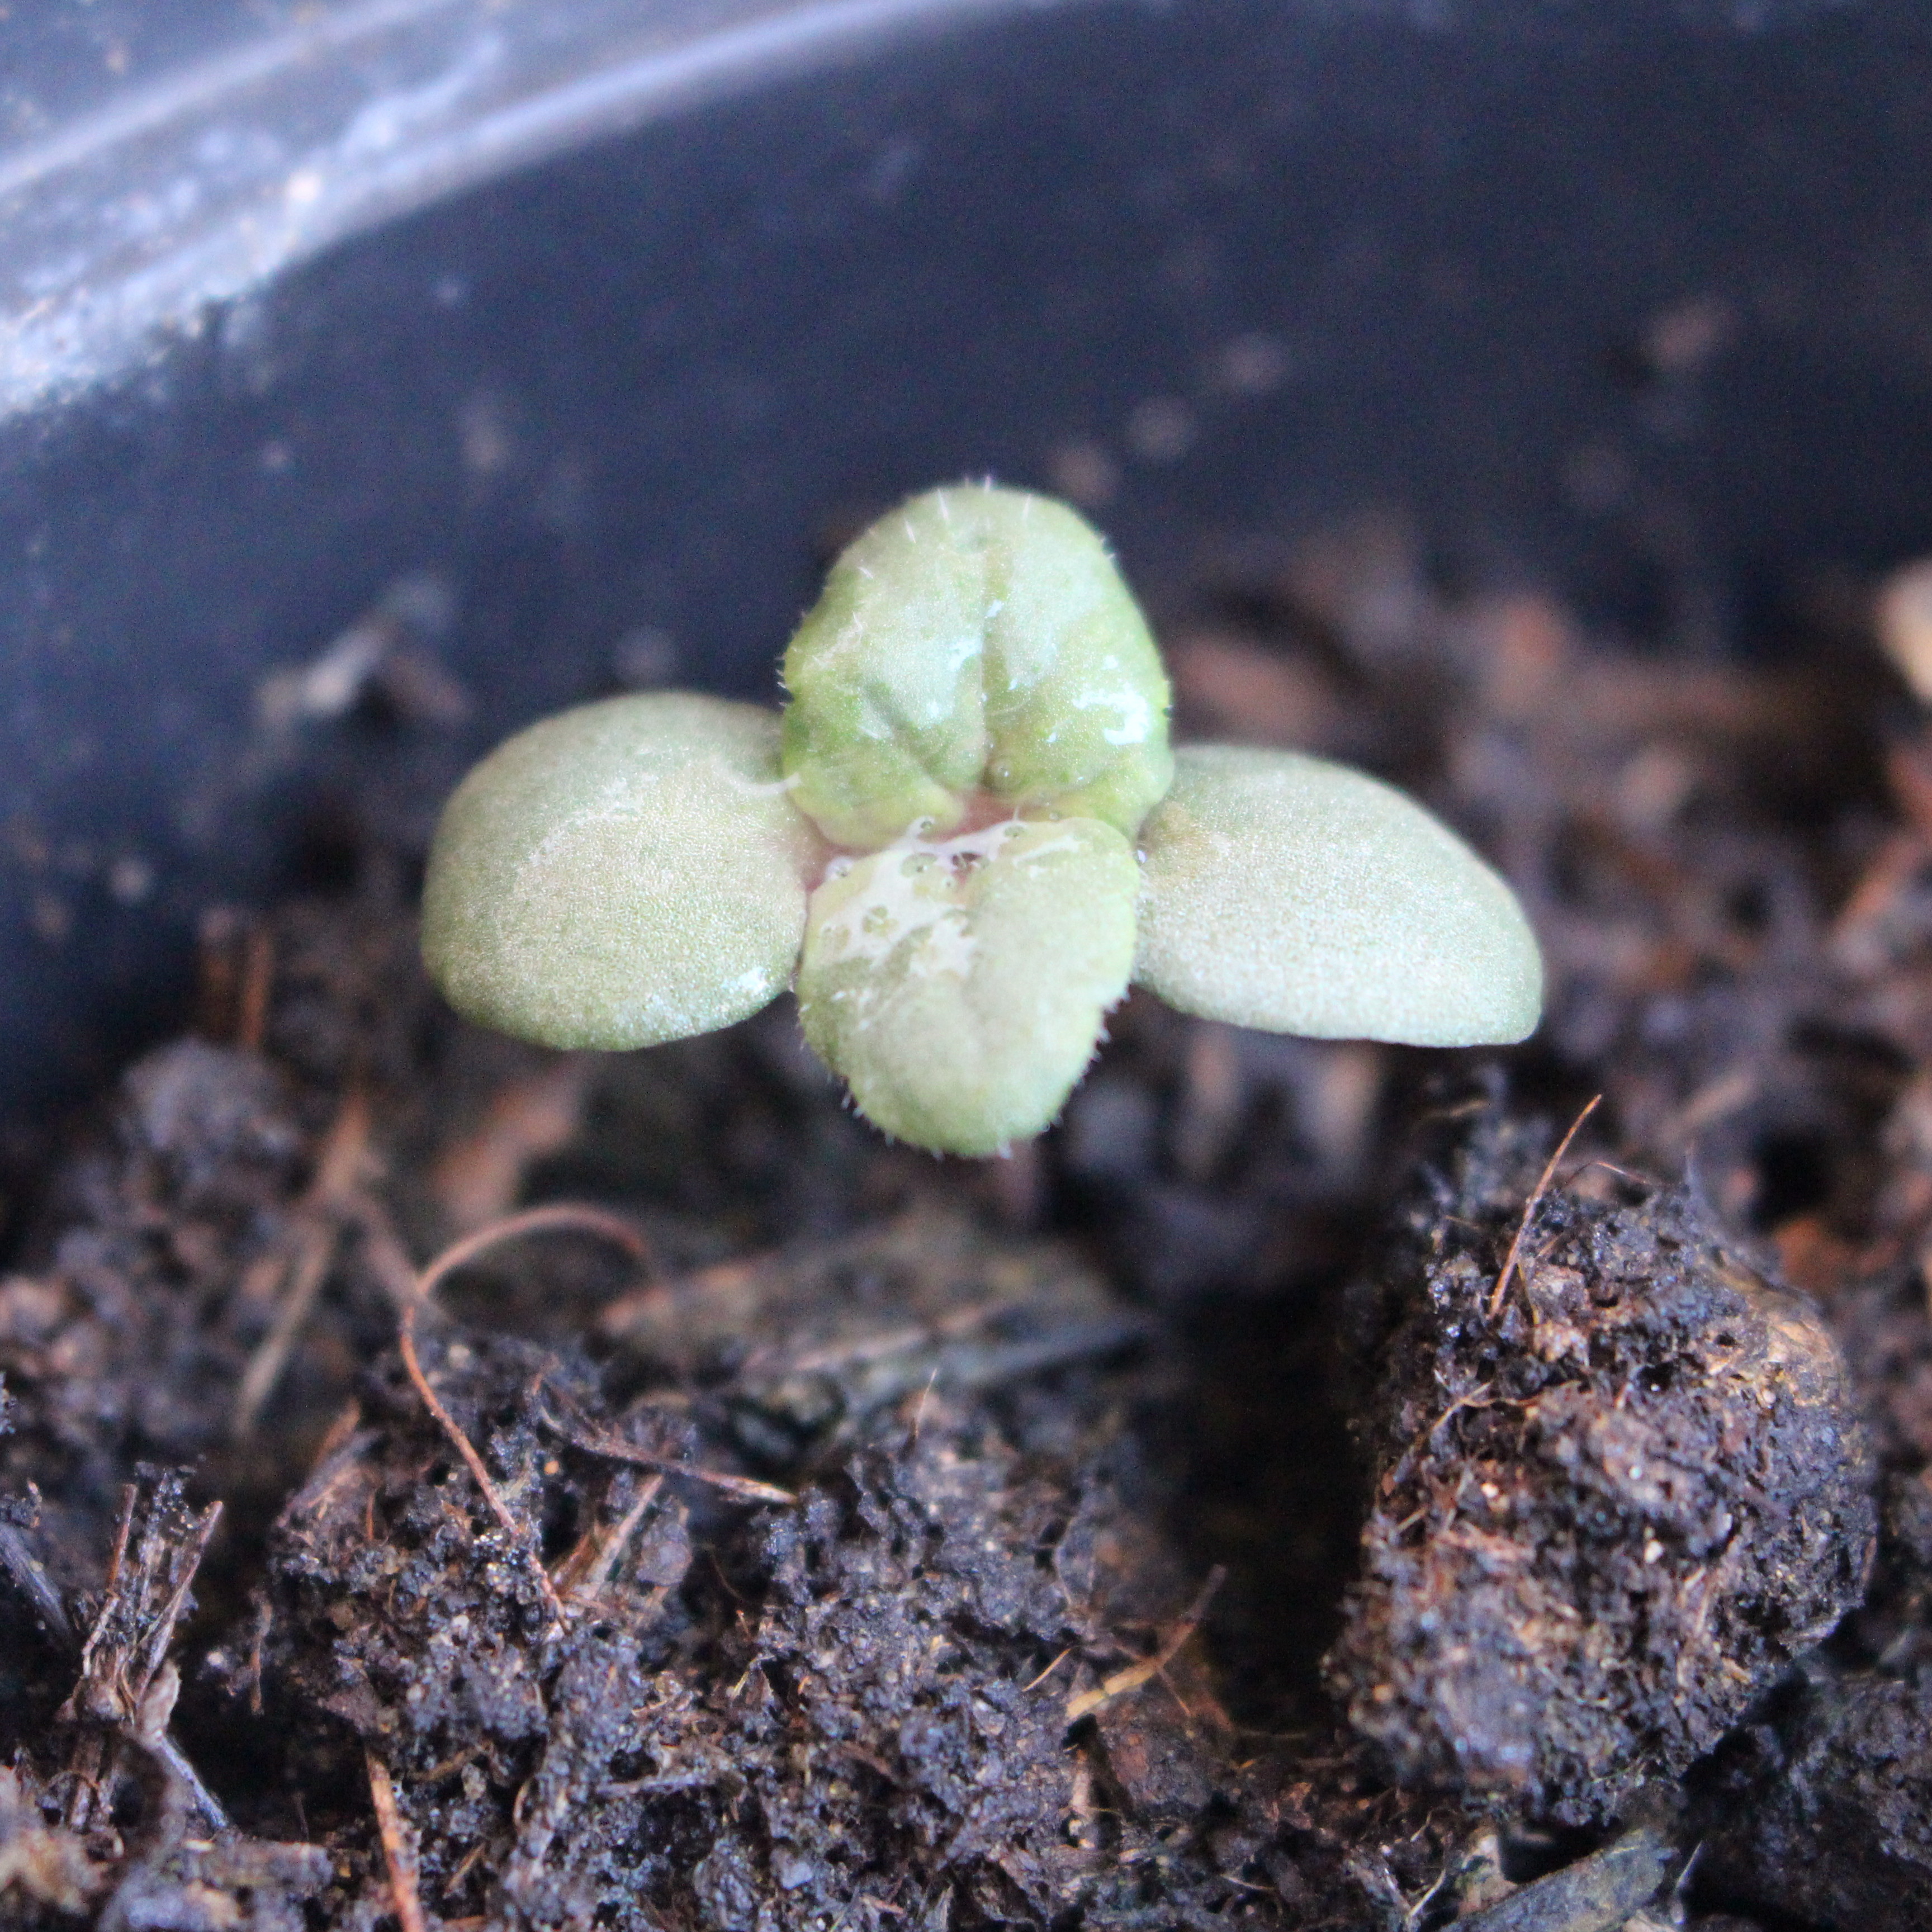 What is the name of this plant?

Veronica persica
